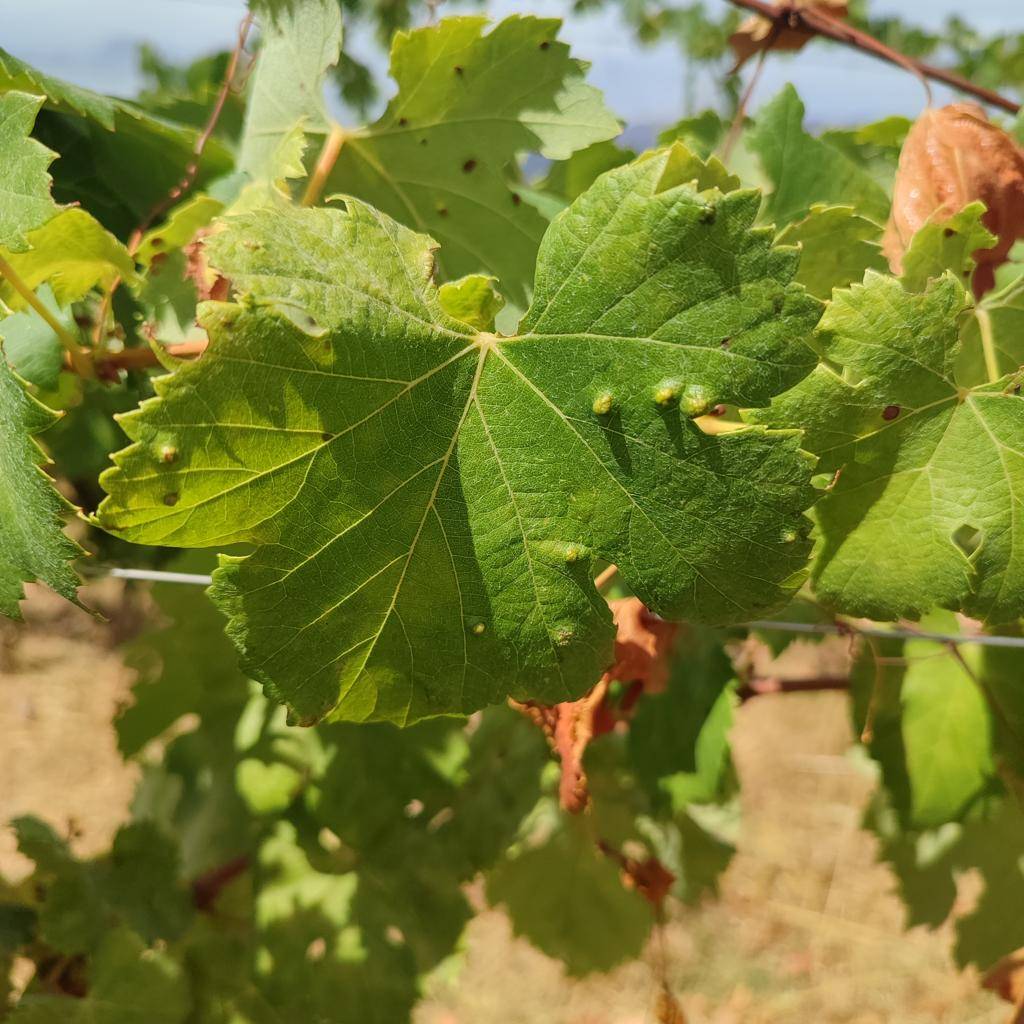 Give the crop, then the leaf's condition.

grapevine, erineum mite
